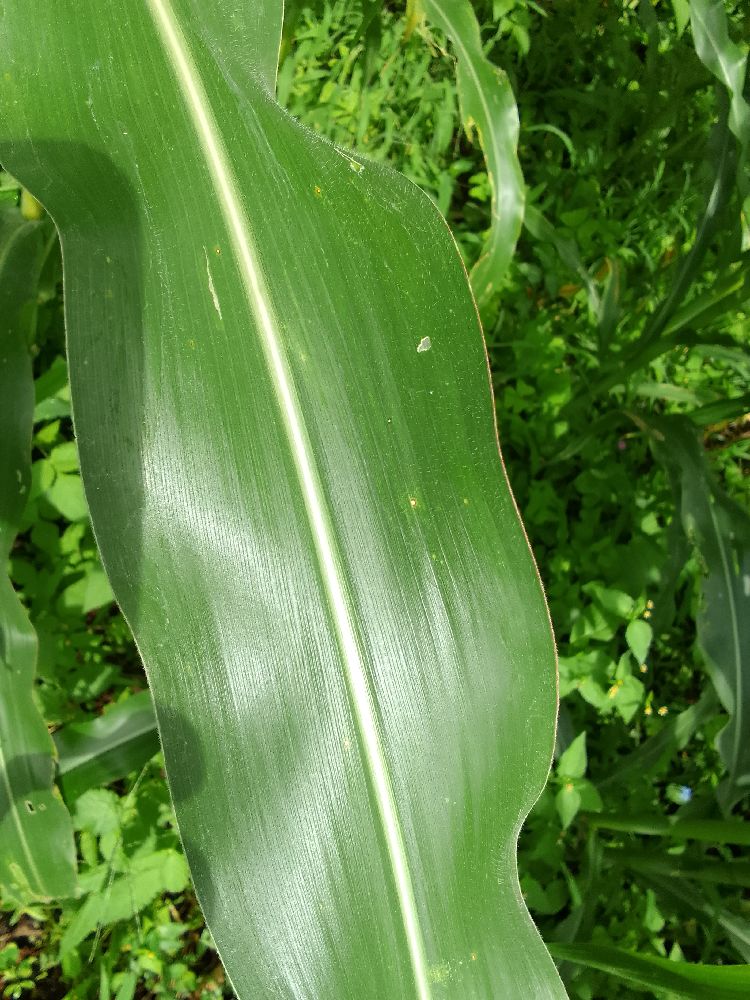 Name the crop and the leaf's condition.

maize, healthy
